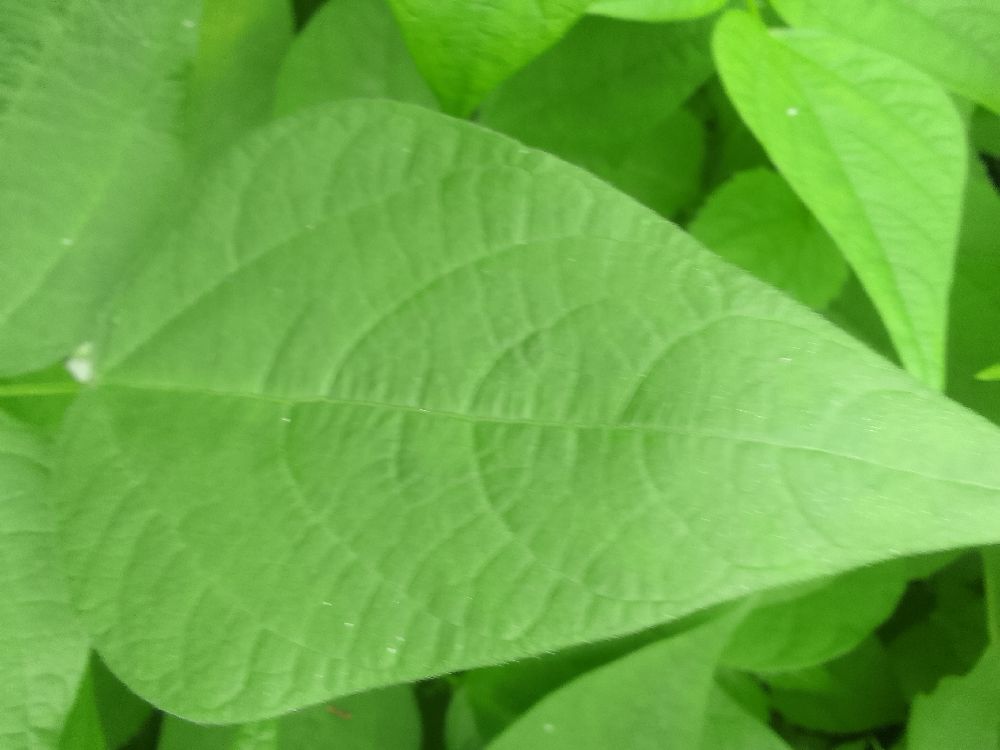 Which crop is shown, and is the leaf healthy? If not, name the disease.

common bean, healthy
